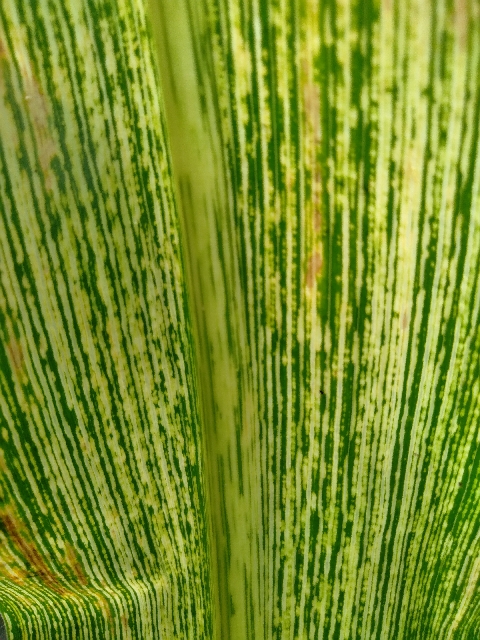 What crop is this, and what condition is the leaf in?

maize, maize streak virus
